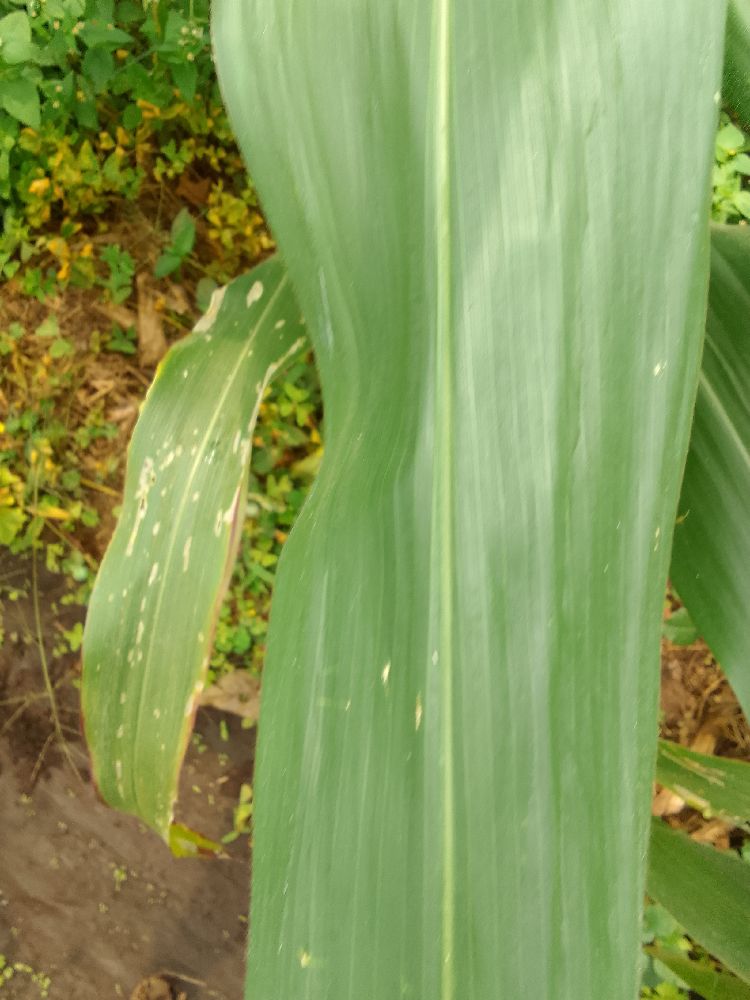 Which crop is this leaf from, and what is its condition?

maize, healthy
